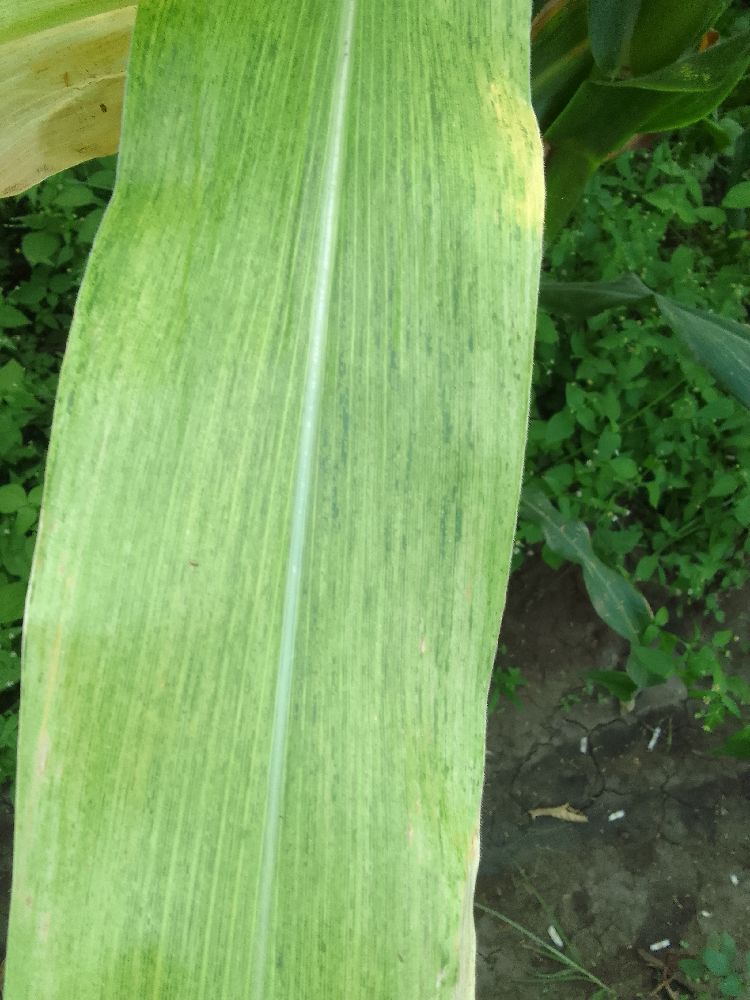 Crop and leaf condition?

maize, maize lethal necrosis
